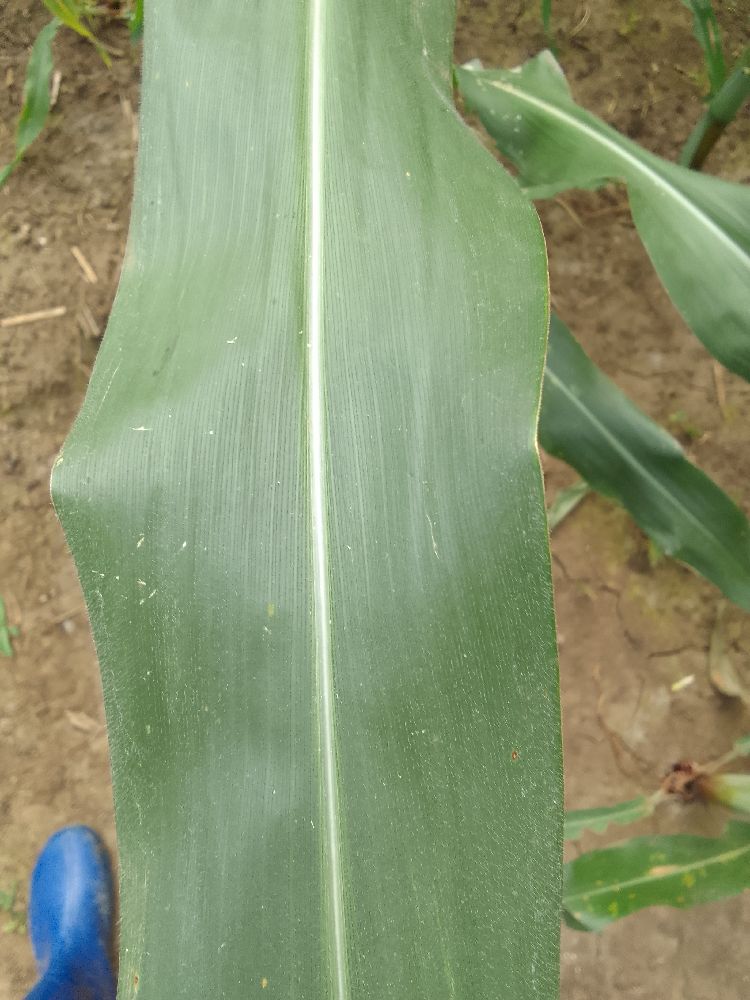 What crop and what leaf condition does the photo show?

maize, healthy
